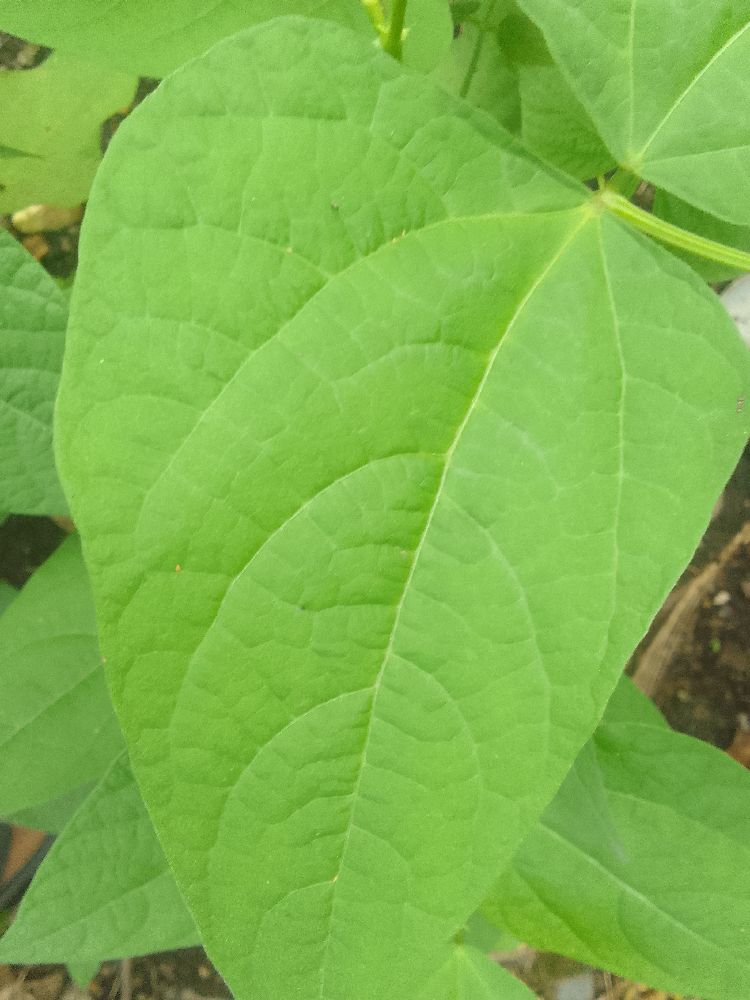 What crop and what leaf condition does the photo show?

common bean, healthy
